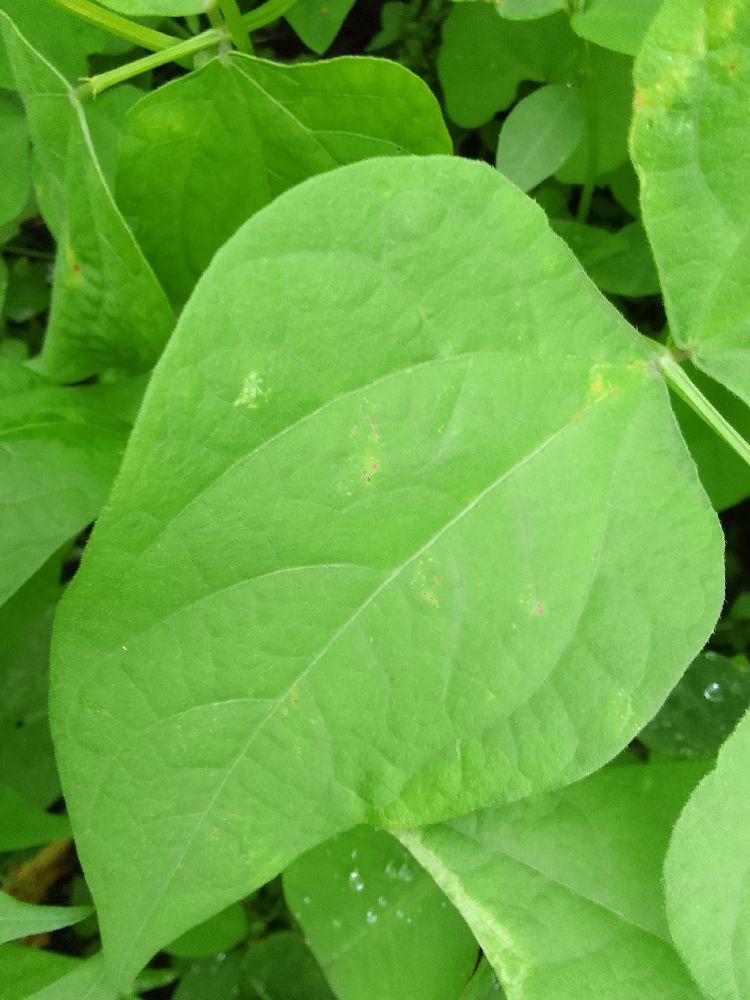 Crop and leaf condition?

common bean, healthy
